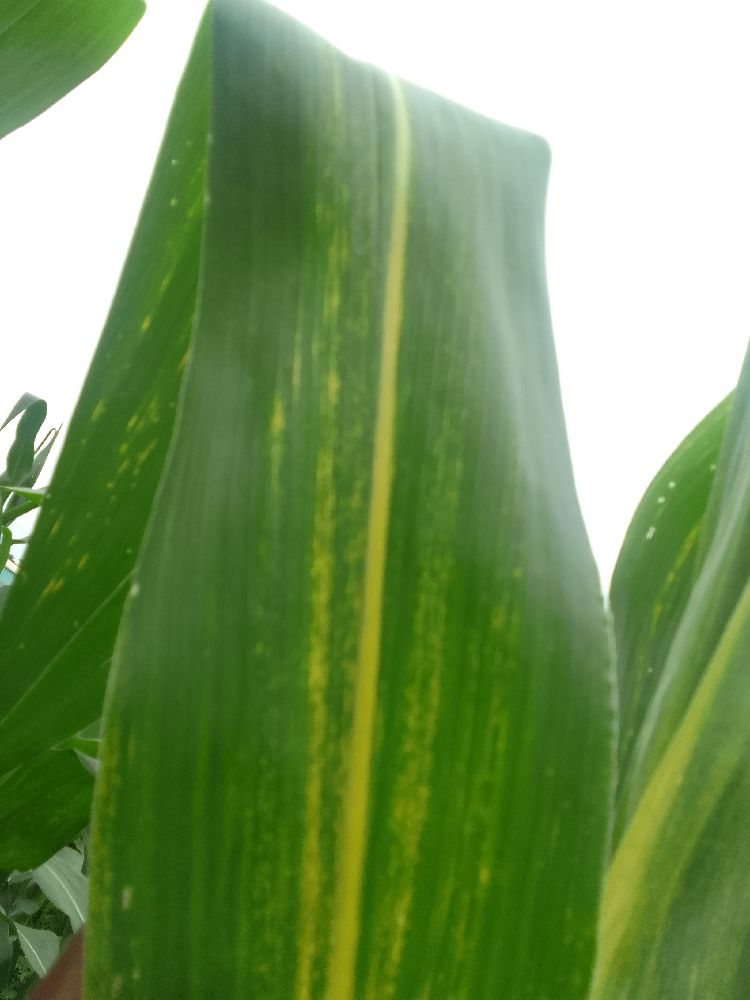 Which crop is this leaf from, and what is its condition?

maize, maize lethal necrosis
